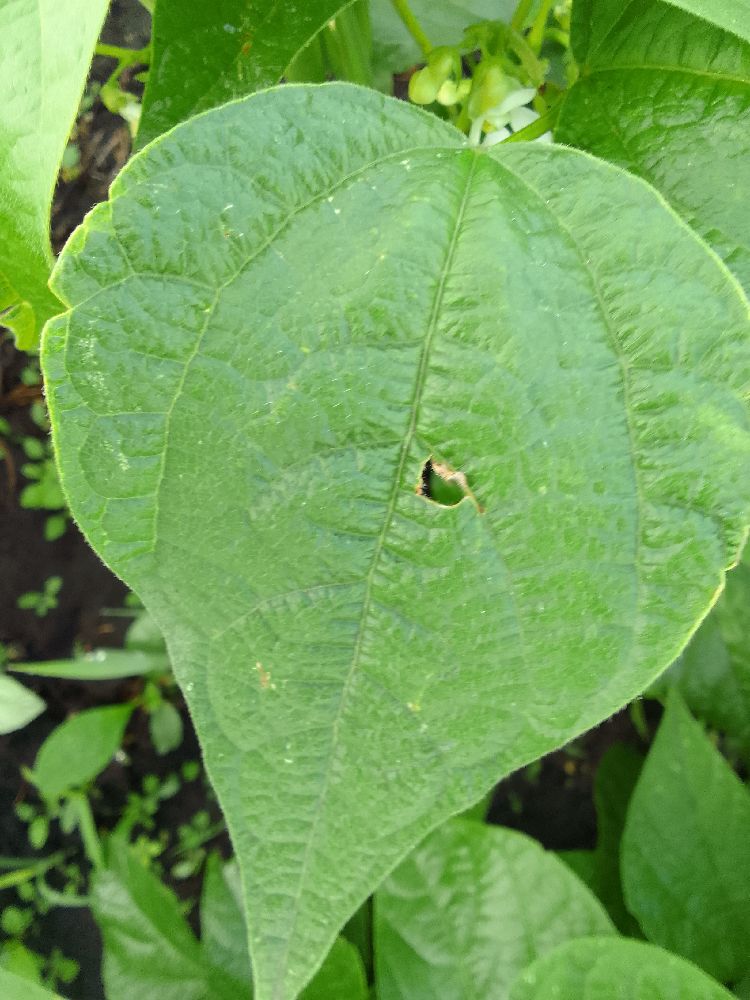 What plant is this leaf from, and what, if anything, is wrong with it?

common bean, healthy
